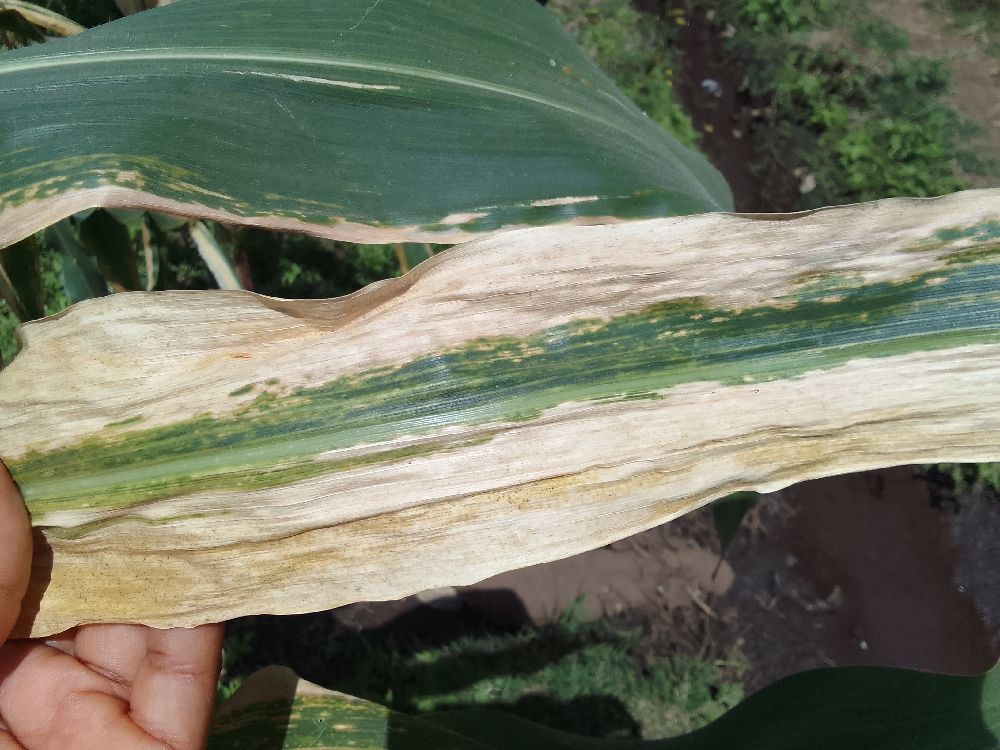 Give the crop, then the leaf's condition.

maize, maize lethal necrosis
